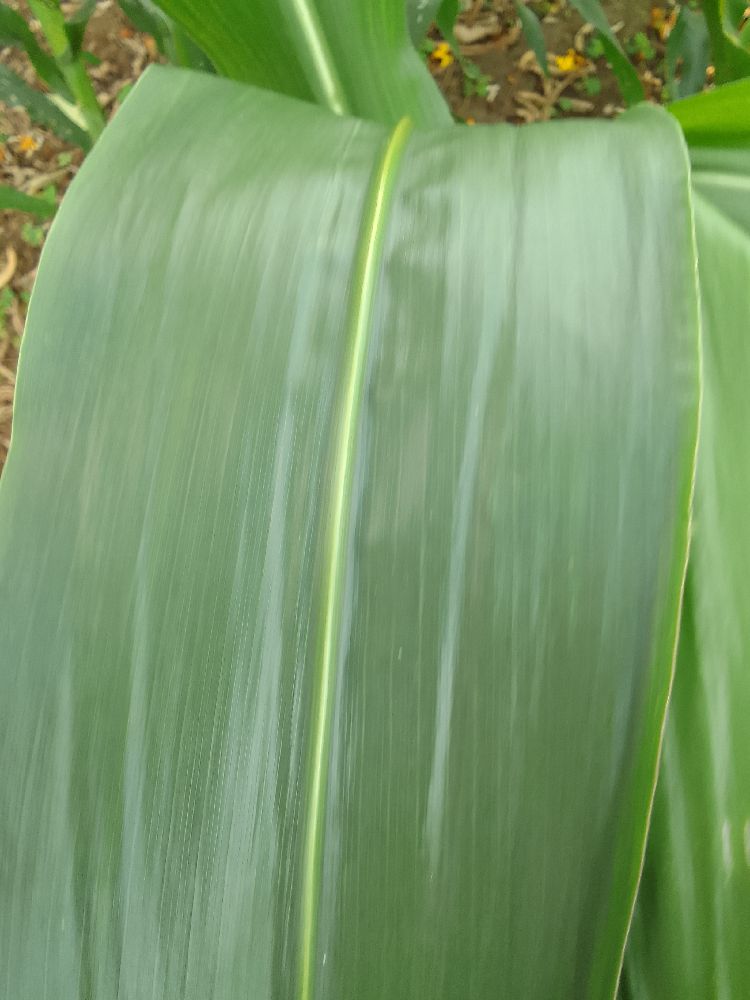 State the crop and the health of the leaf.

maize, healthy
